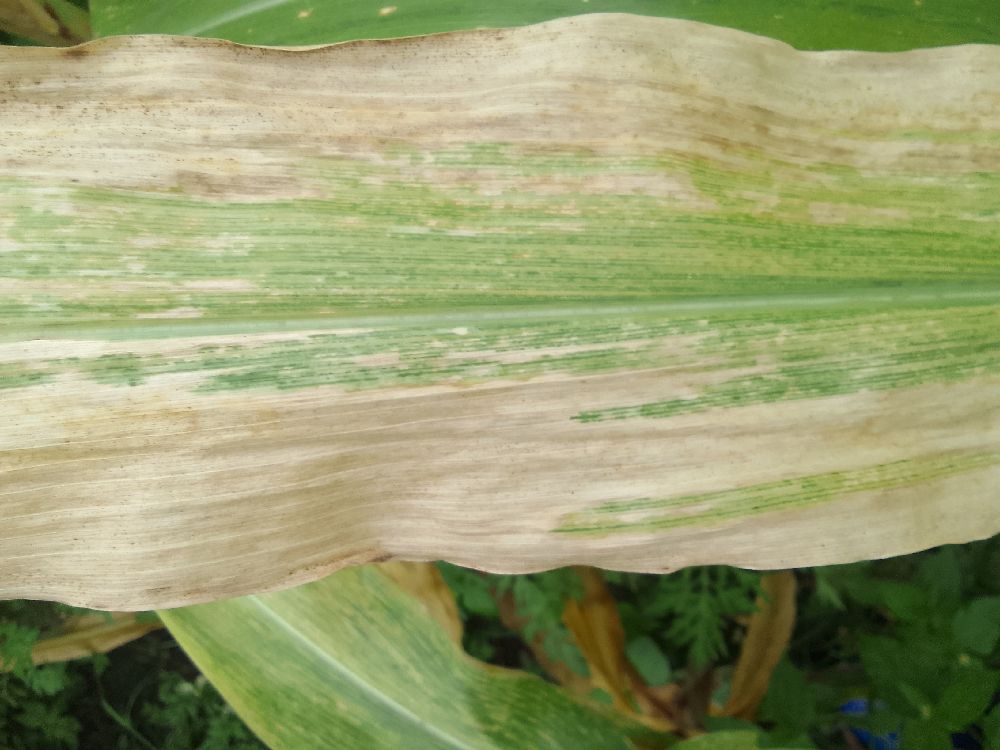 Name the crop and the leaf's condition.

maize, maize lethal necrosis
